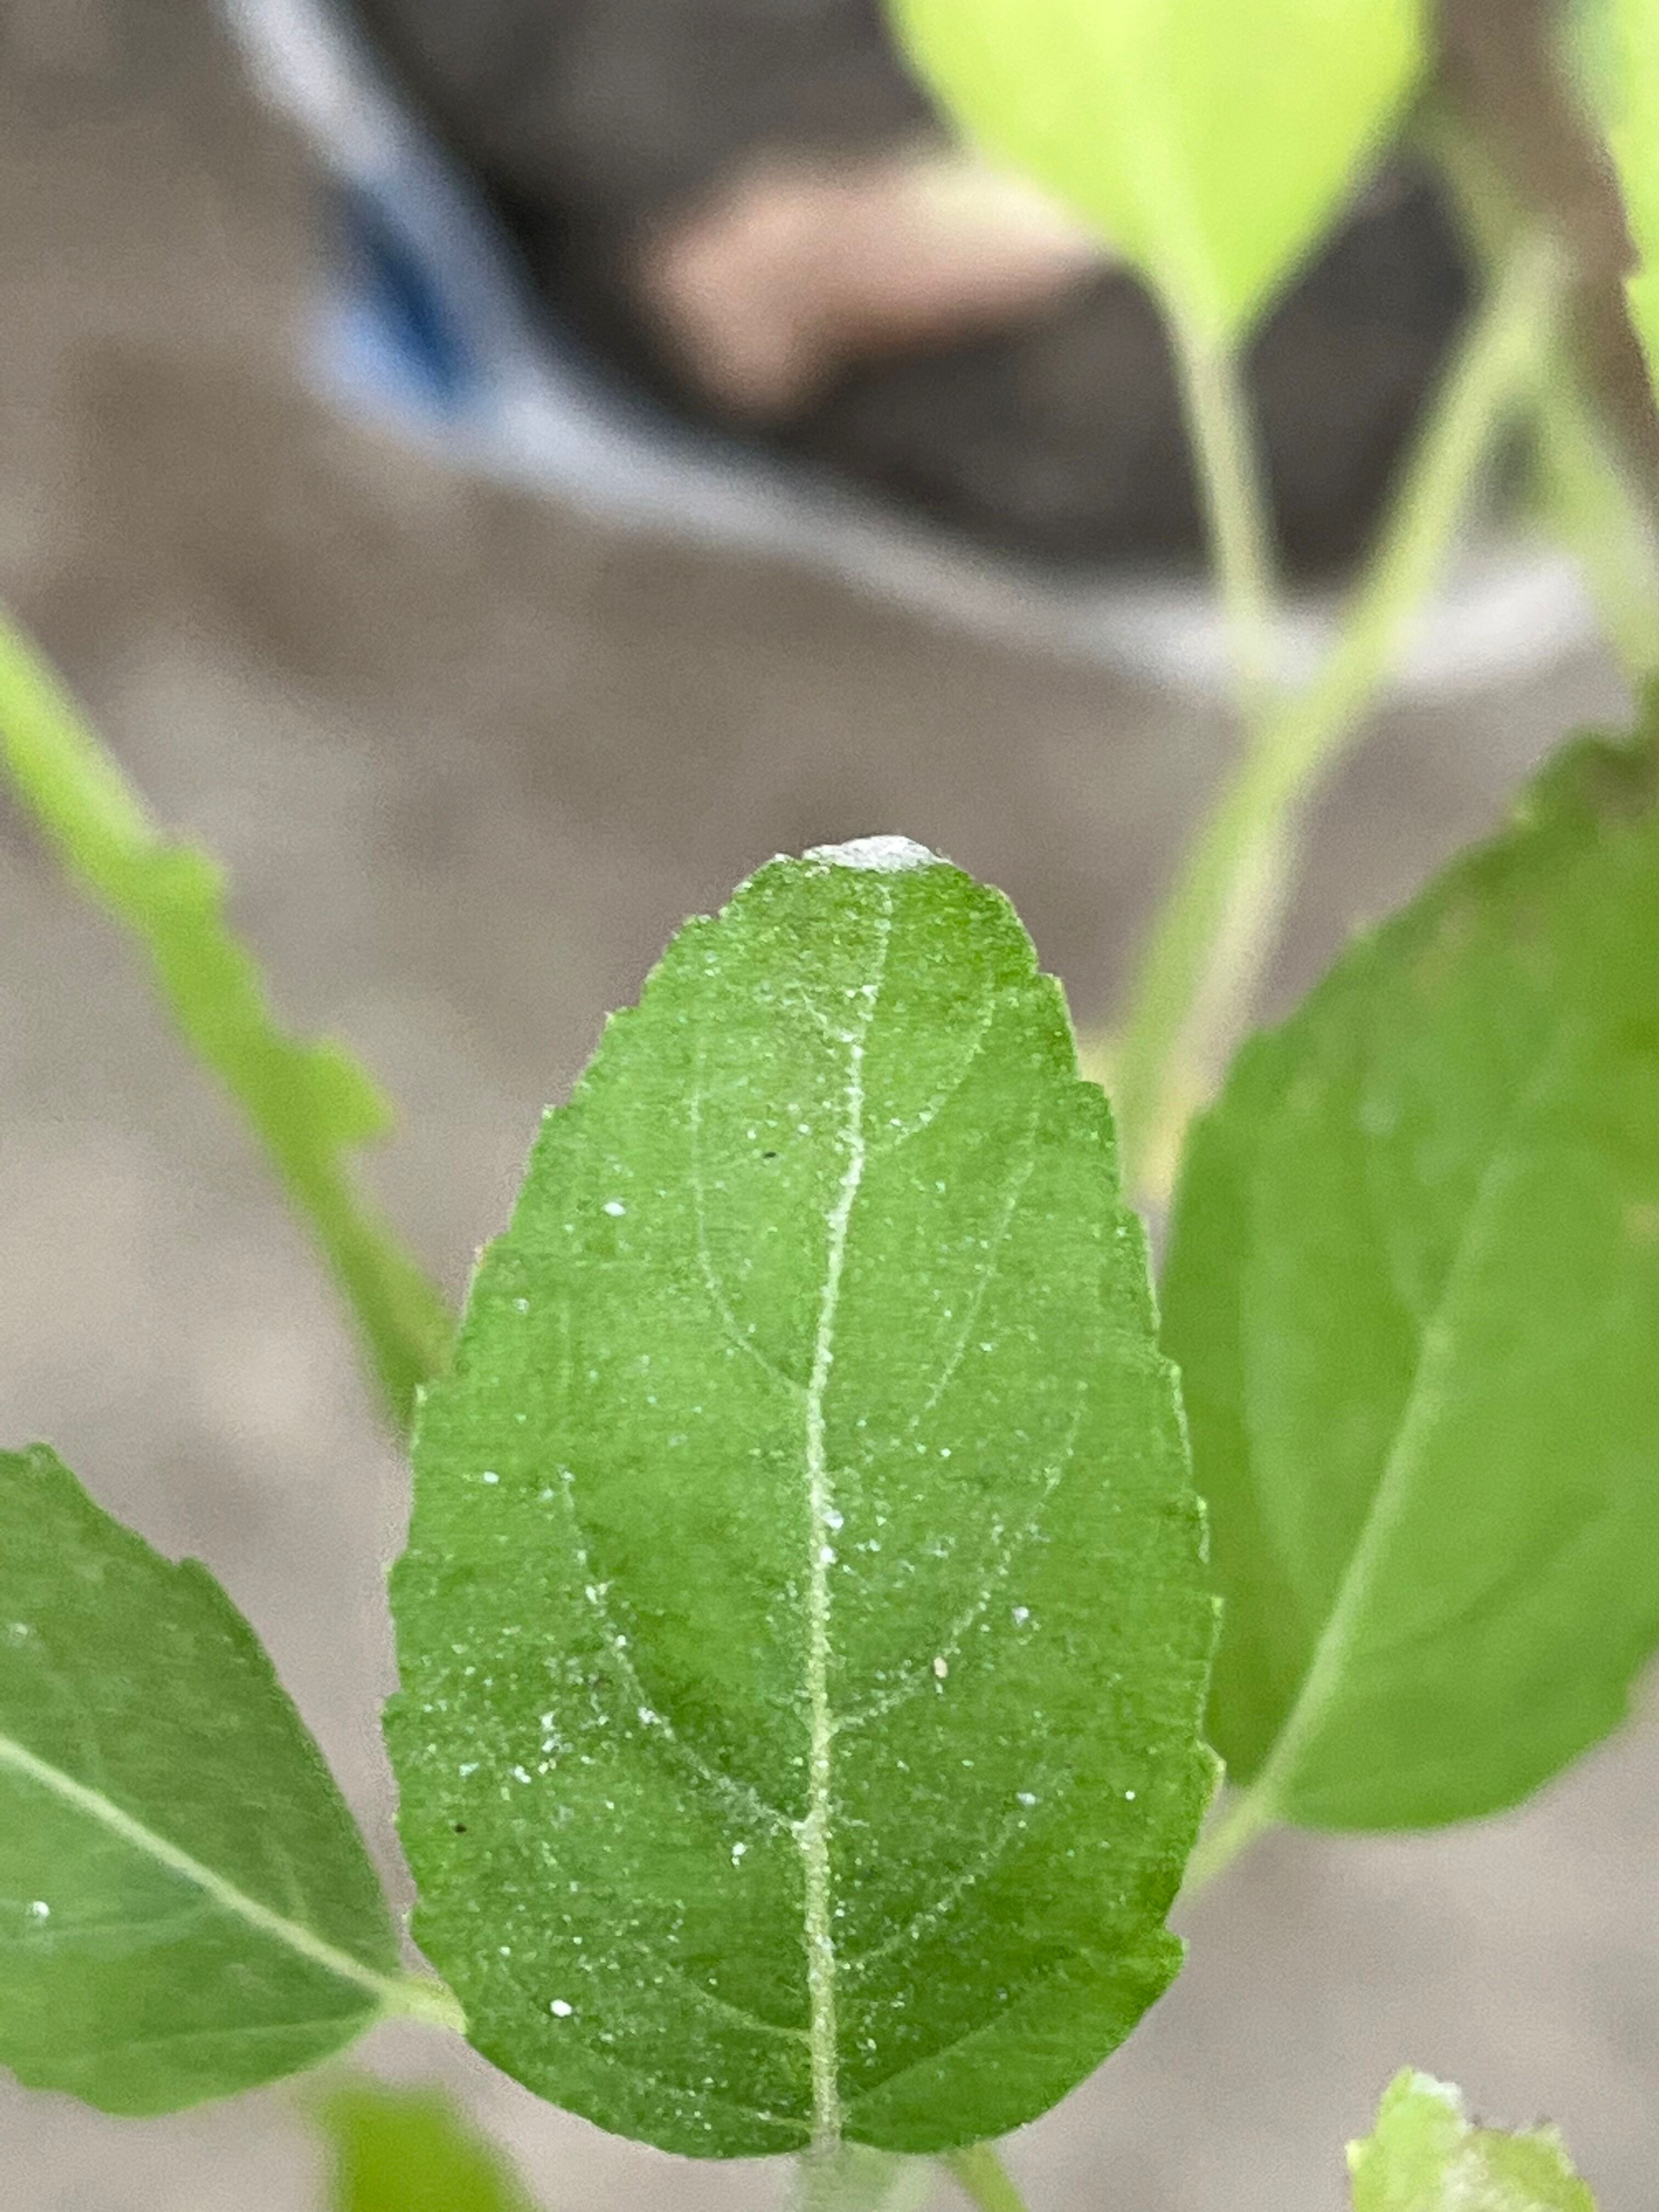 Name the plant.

tulshi
